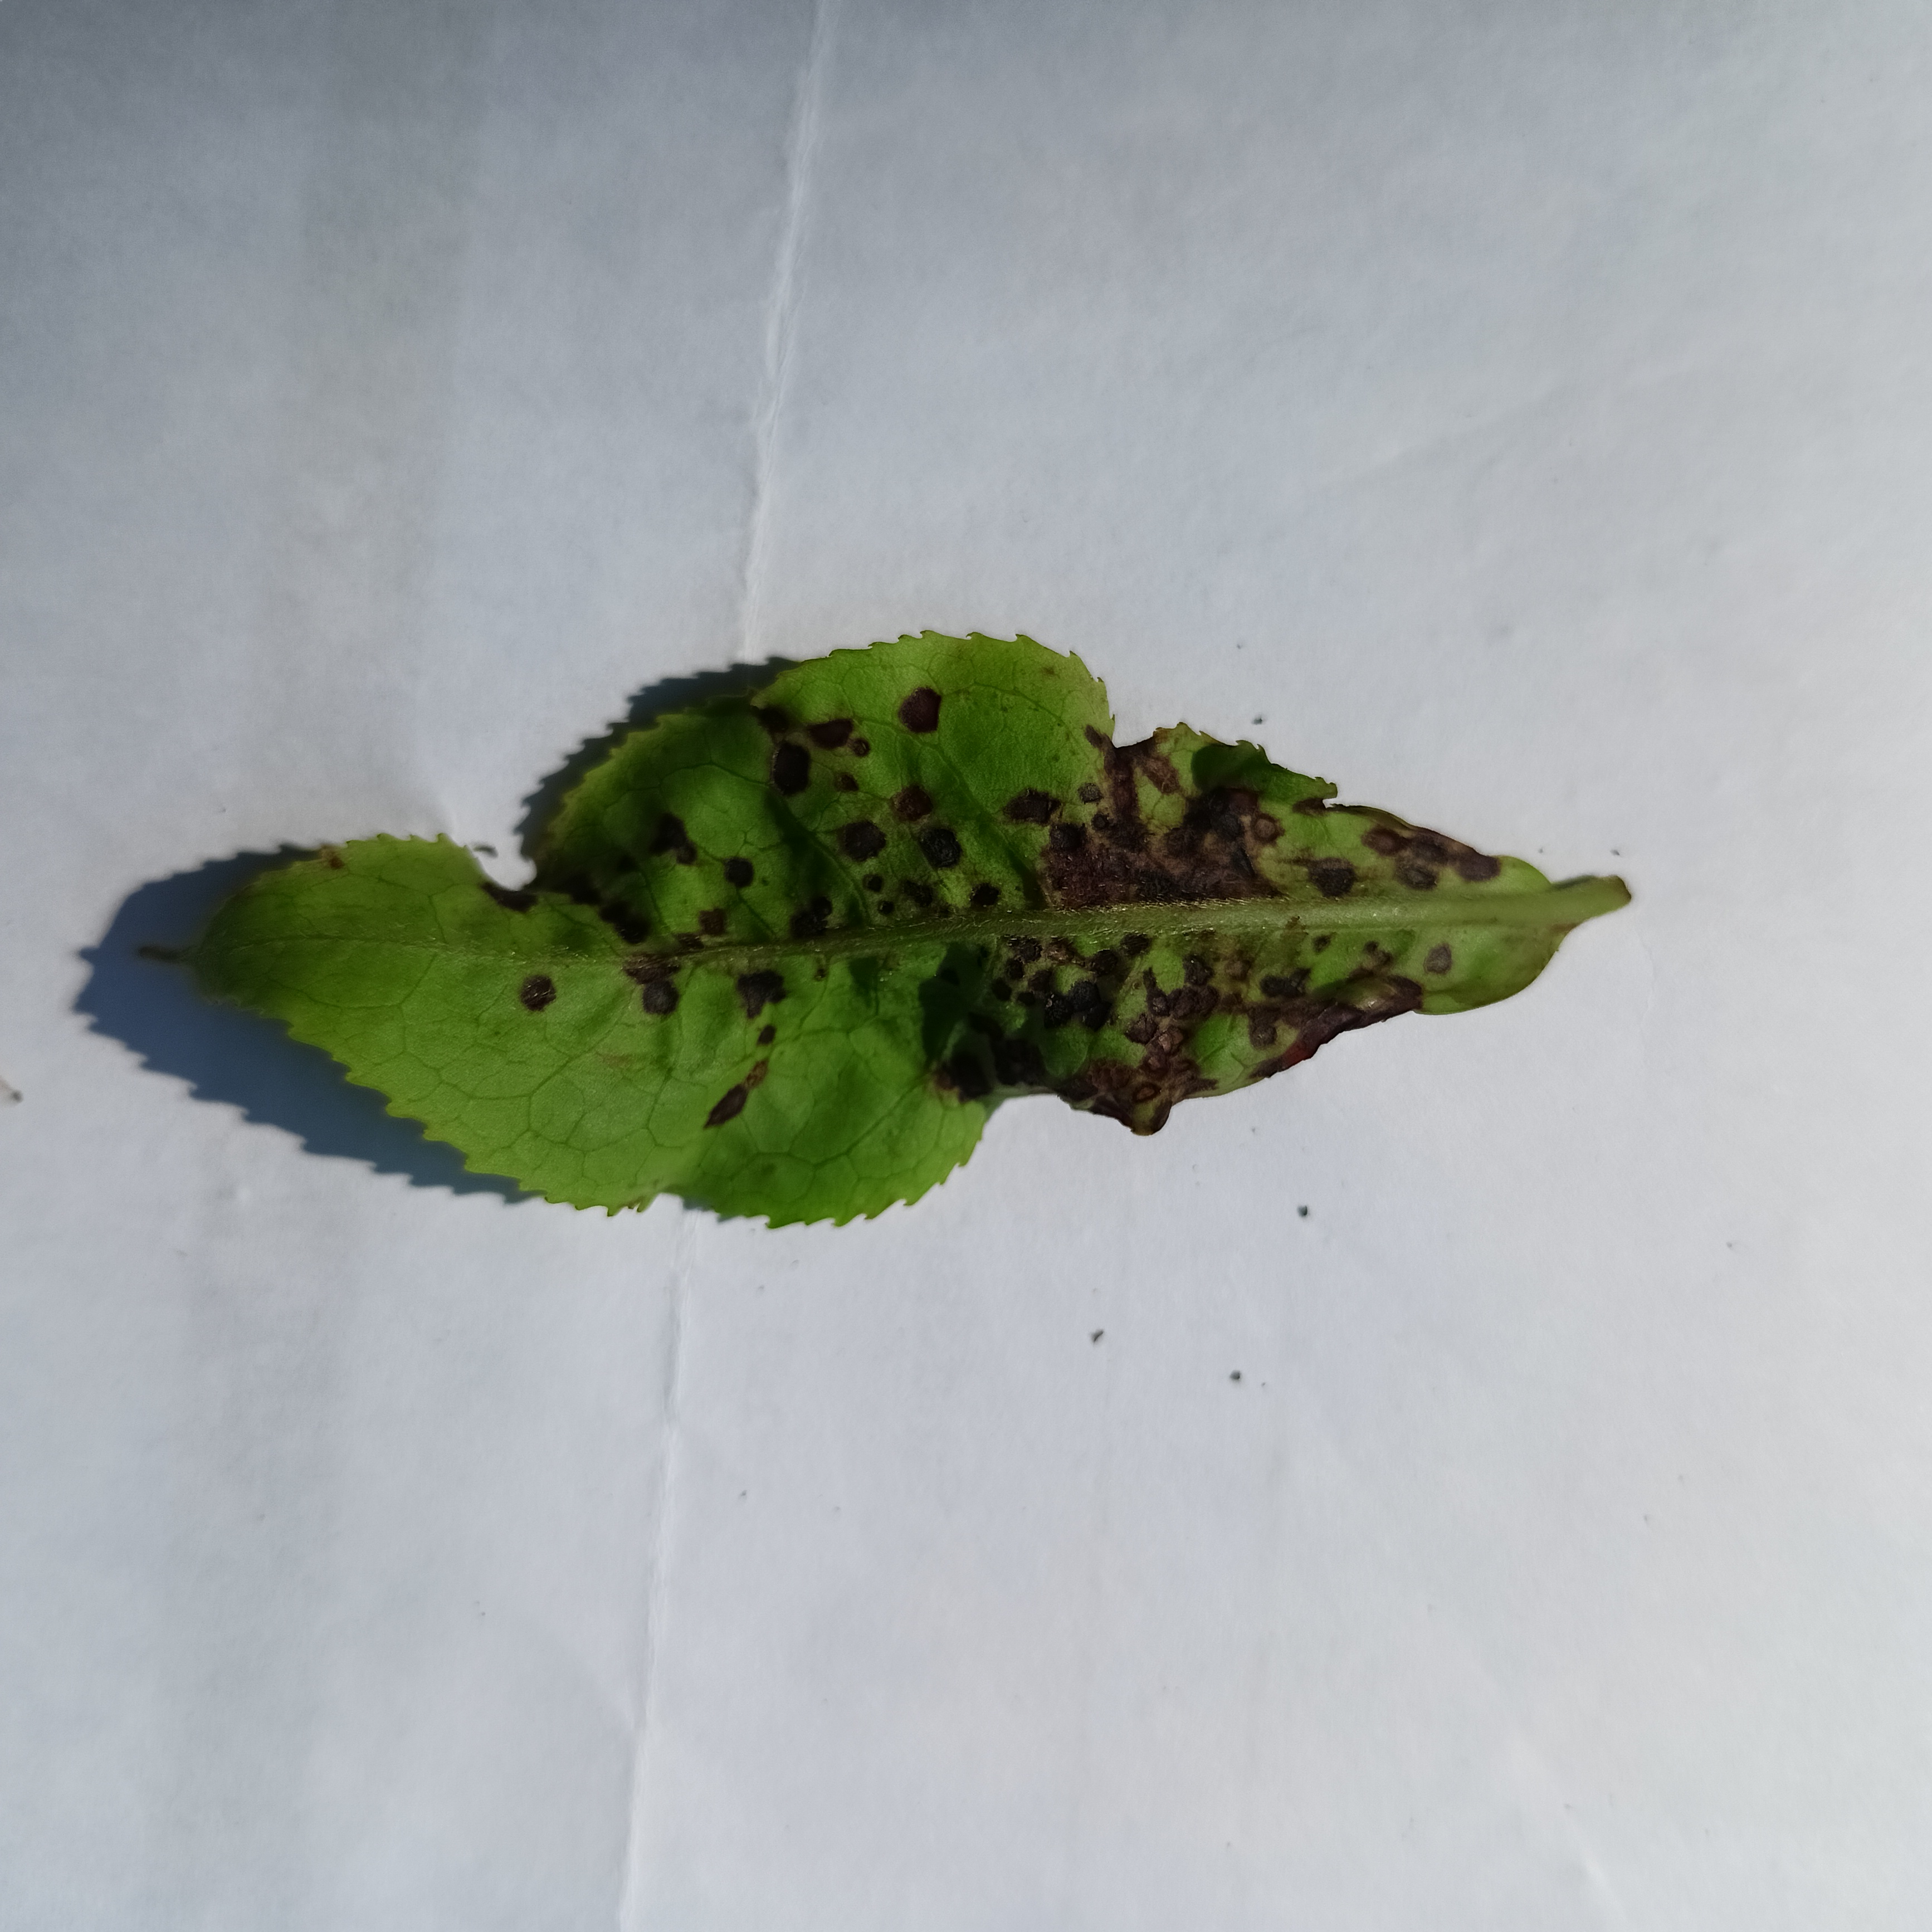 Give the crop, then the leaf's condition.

tea, helopeltis
